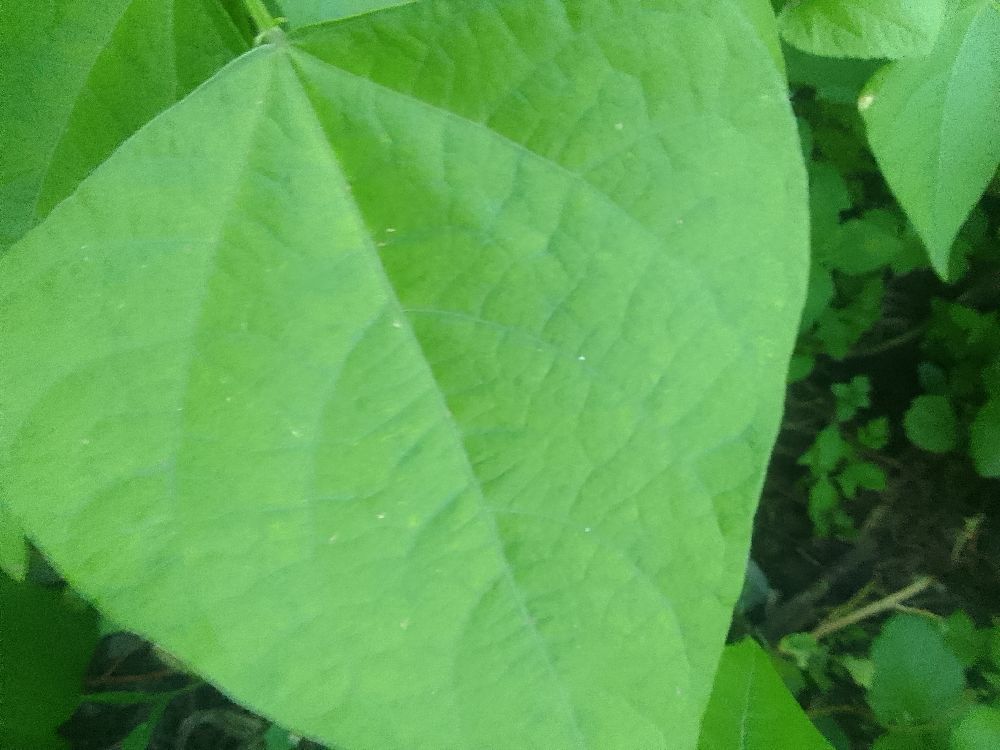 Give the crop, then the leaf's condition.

common bean, healthy
